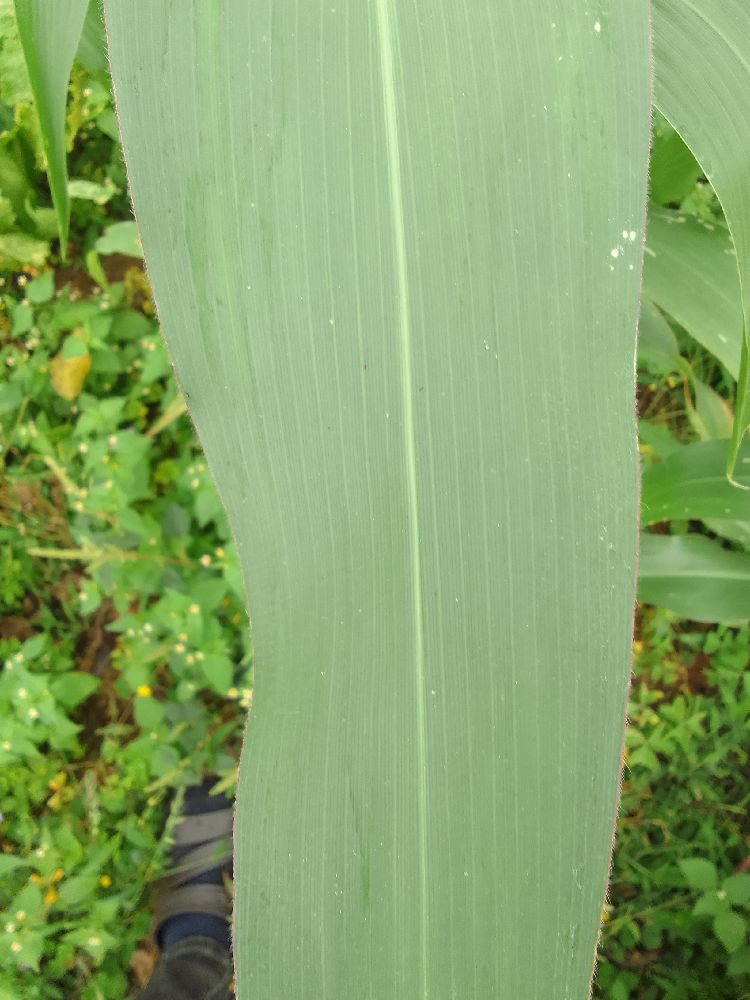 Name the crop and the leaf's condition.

maize, healthy
